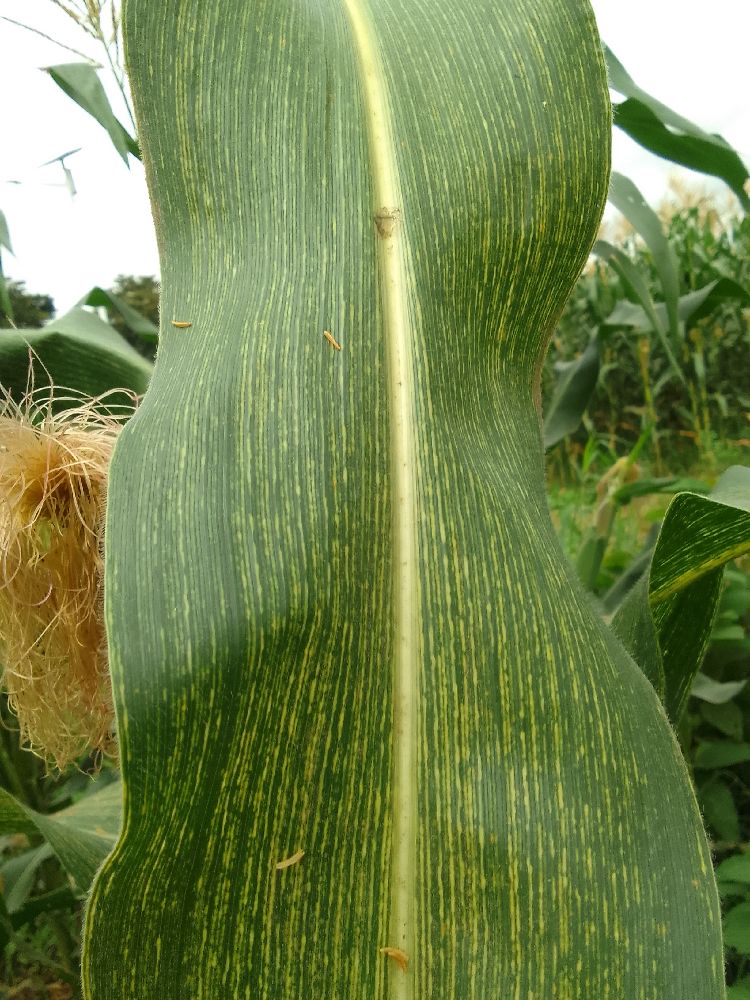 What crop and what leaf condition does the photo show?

maize, maize streak virus
